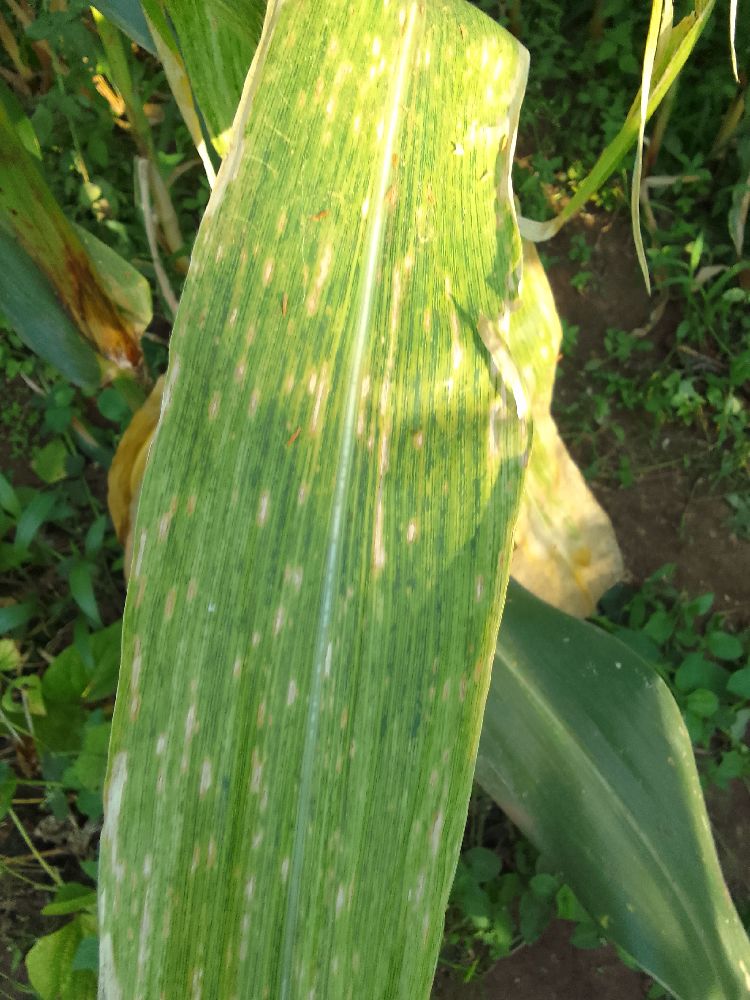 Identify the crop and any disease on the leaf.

maize, maize lethal necrosis
